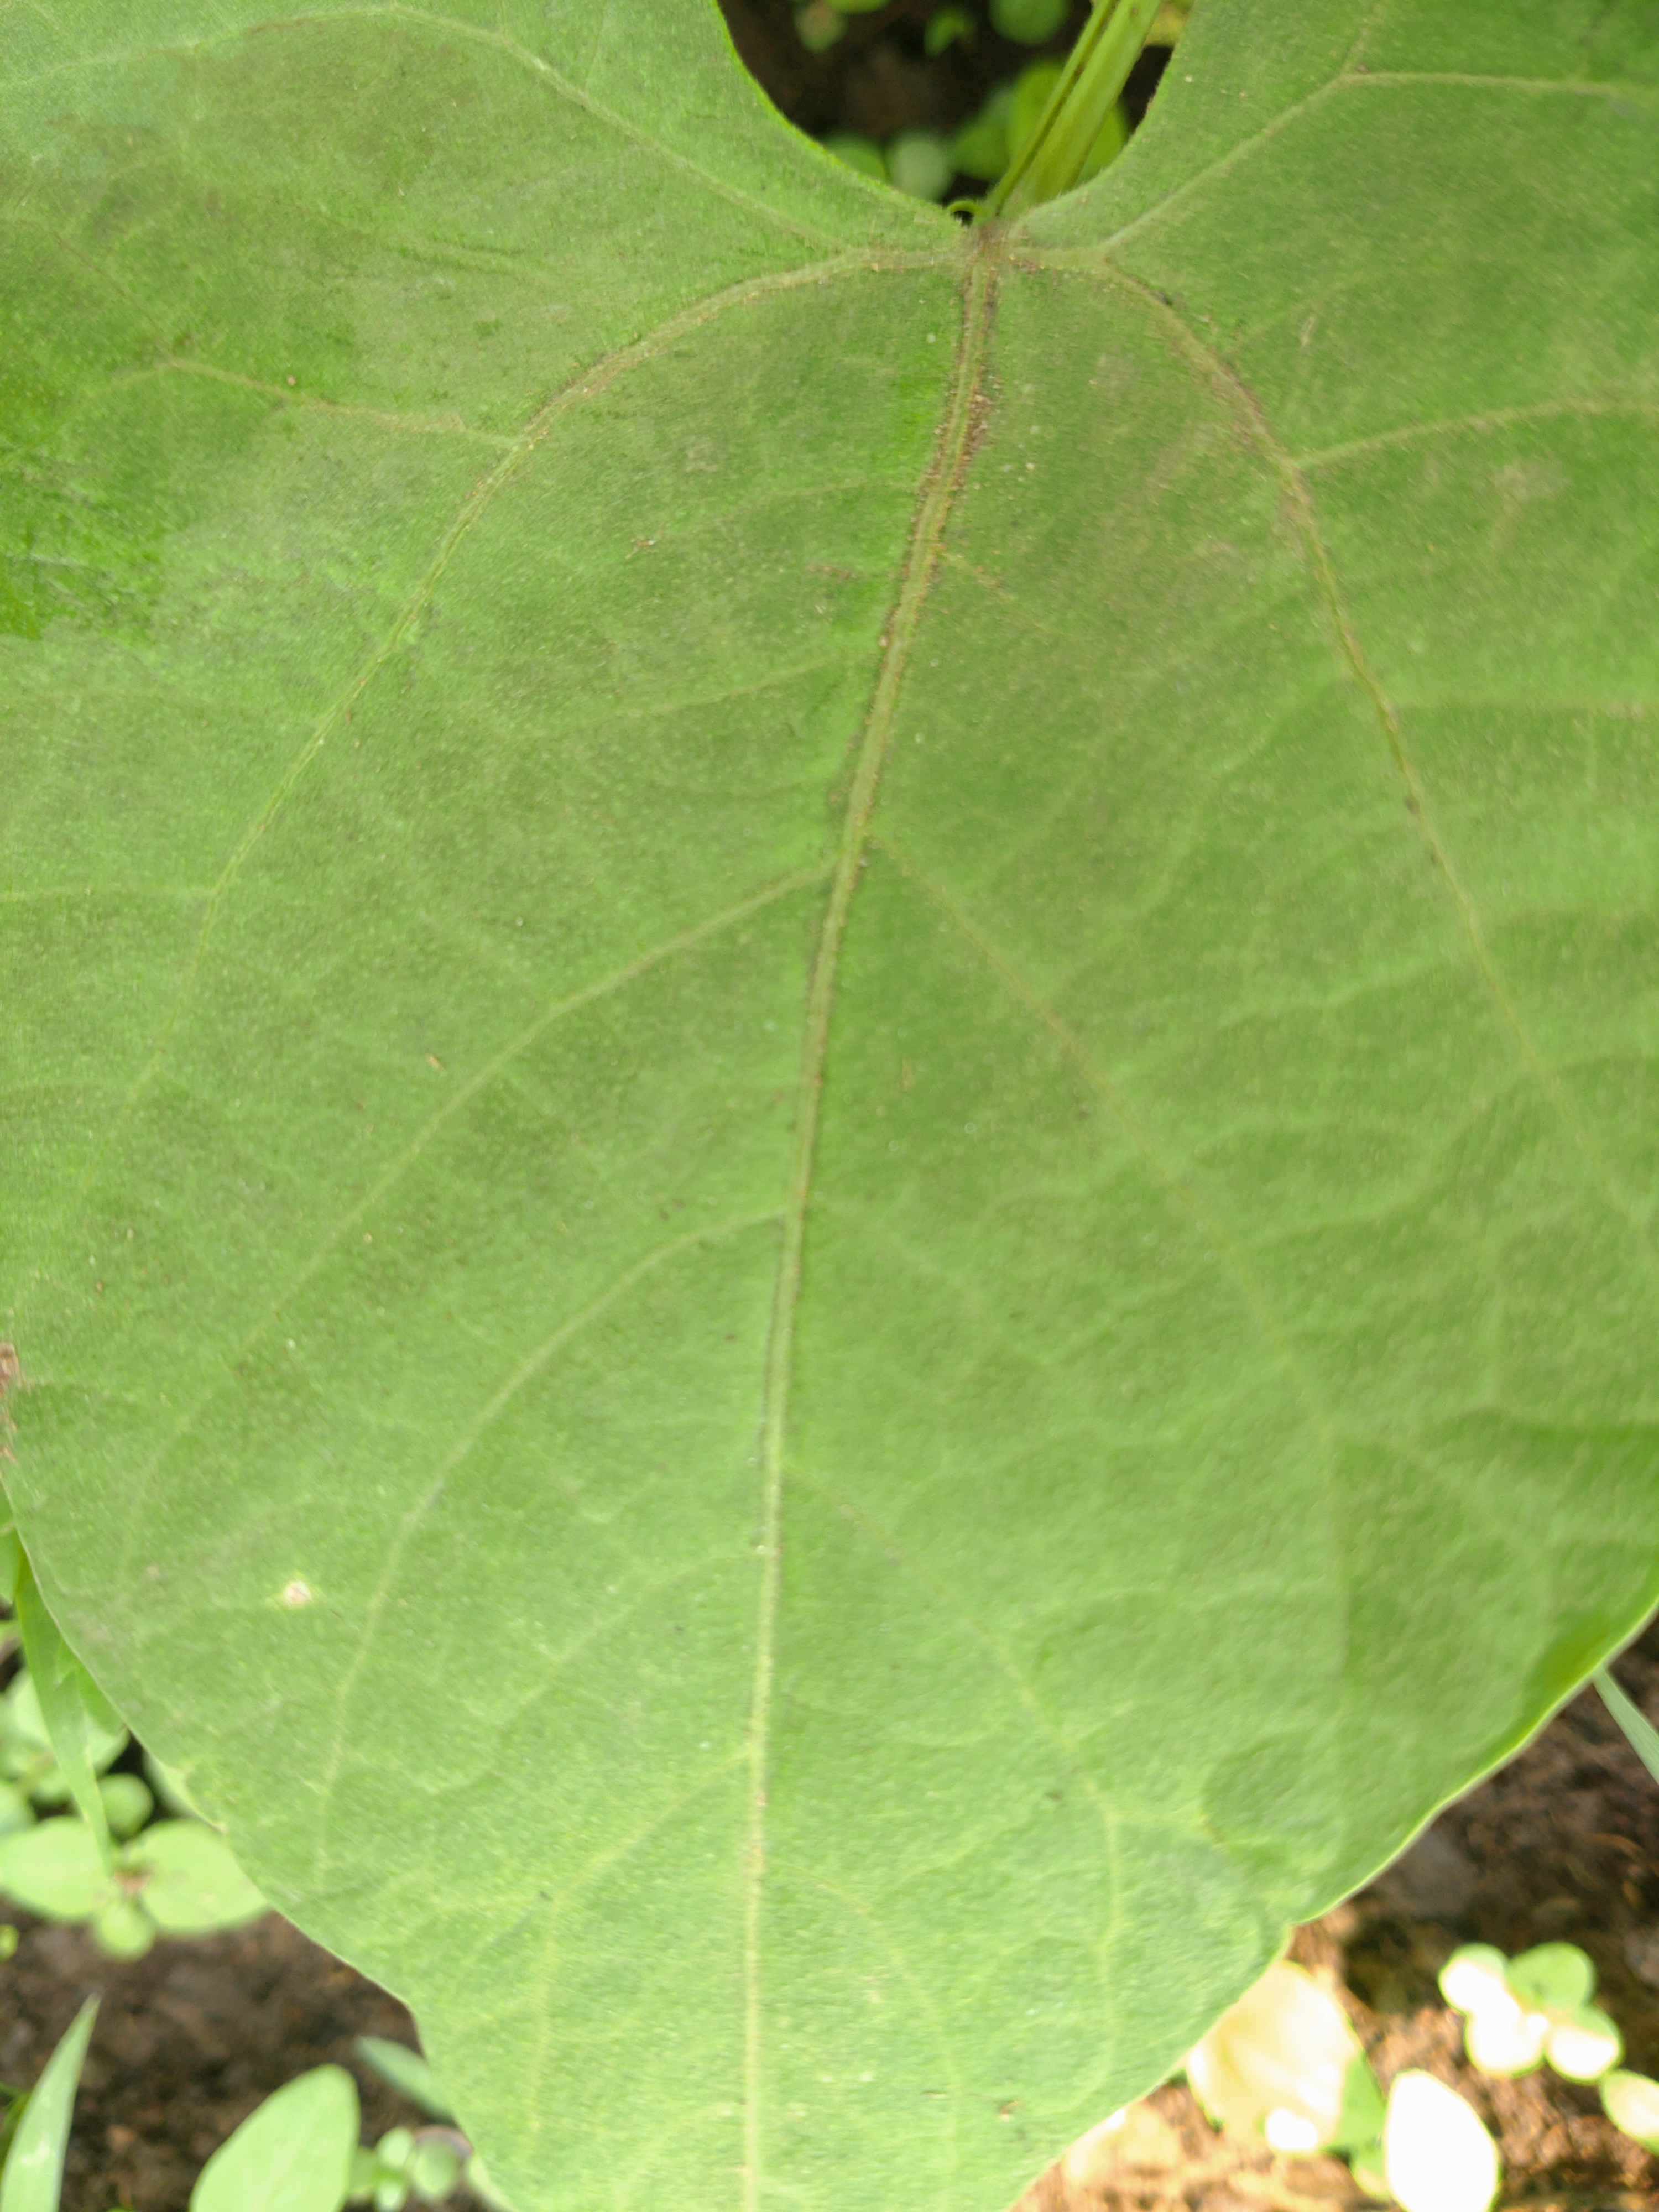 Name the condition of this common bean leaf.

healthy
